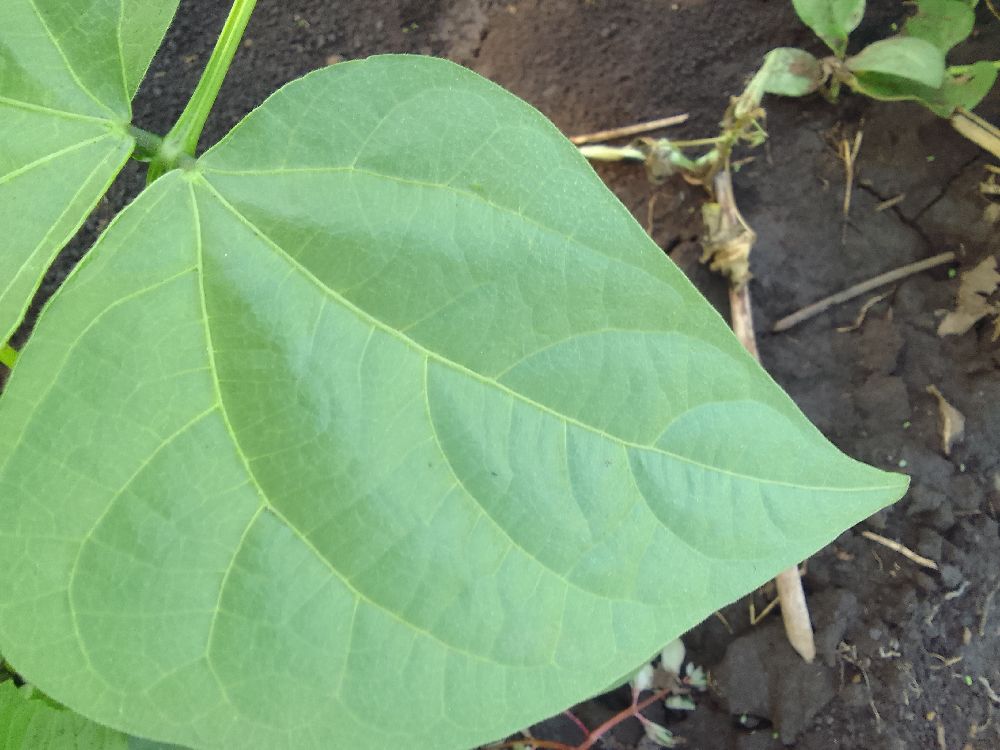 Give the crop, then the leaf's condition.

common bean, healthy
